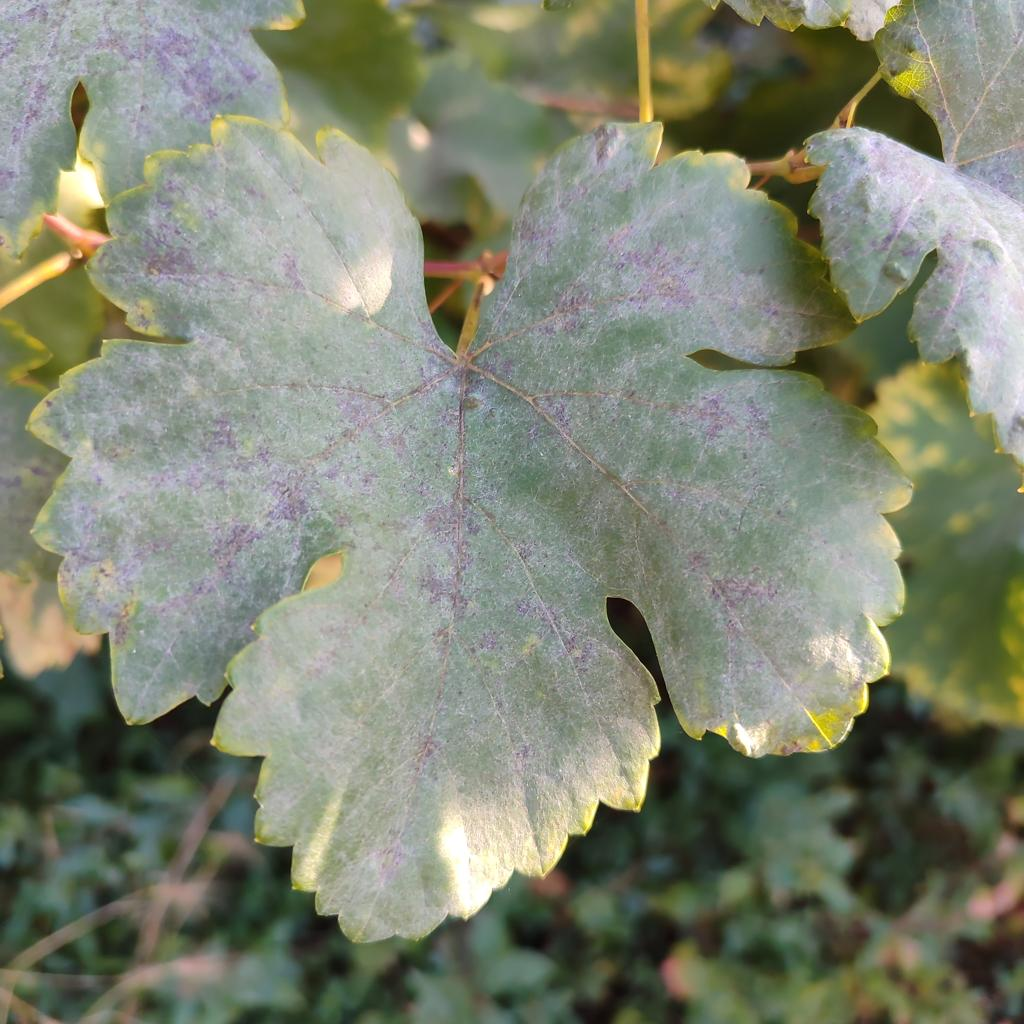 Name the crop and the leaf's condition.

grapevine, powdery mildew
